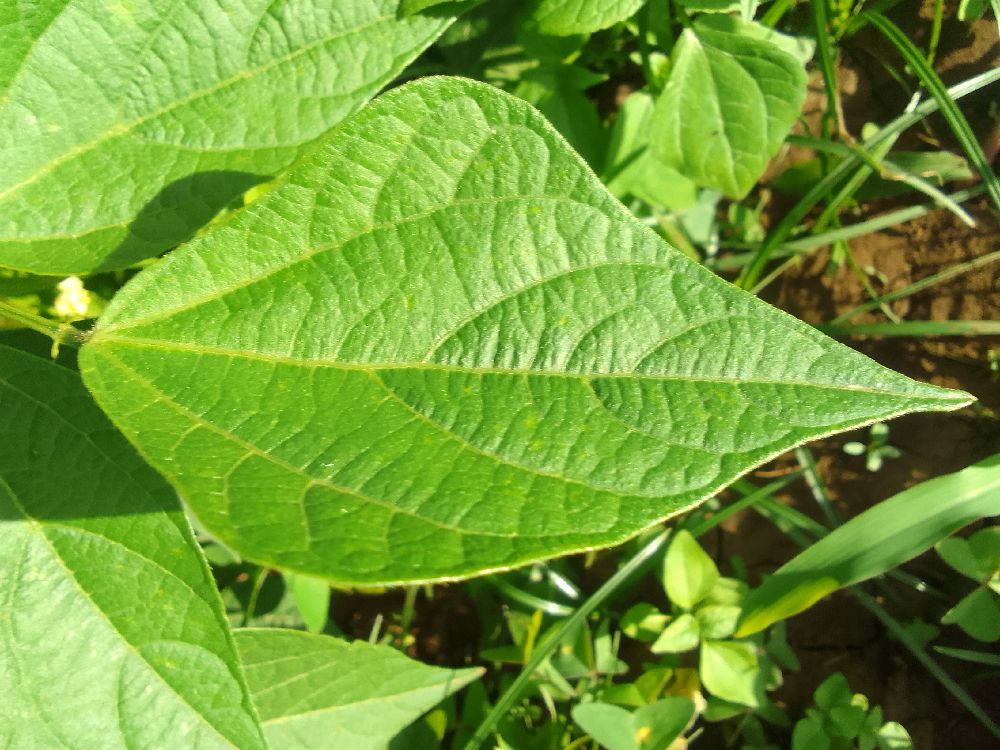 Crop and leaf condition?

common bean, healthy
